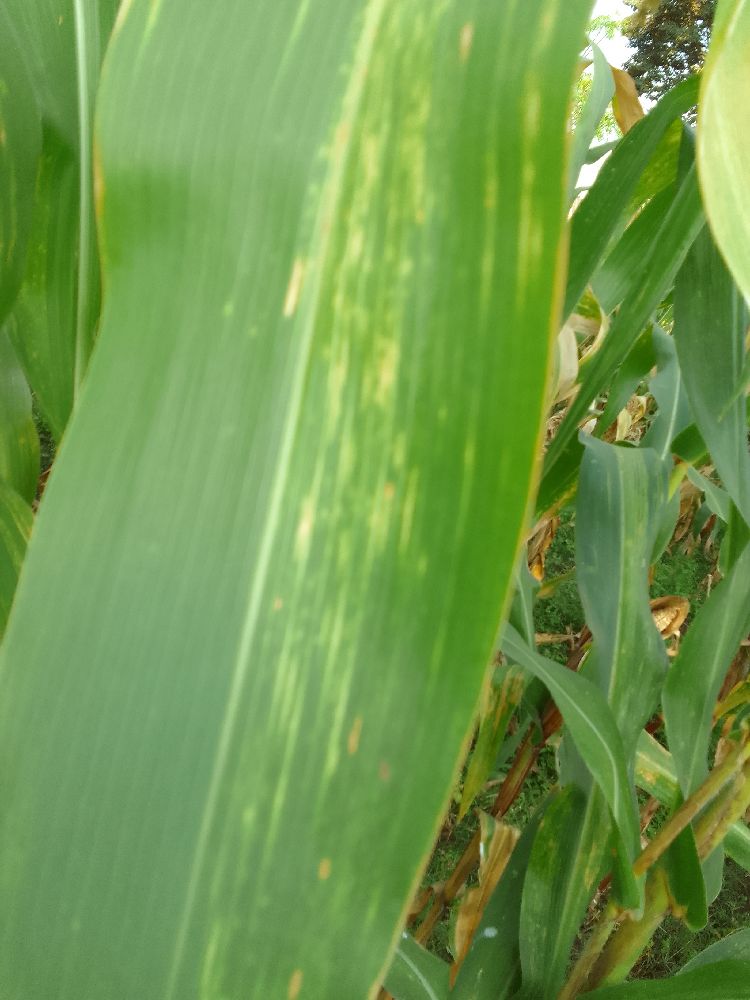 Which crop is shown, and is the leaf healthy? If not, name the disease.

maize, maize lethal necrosis
